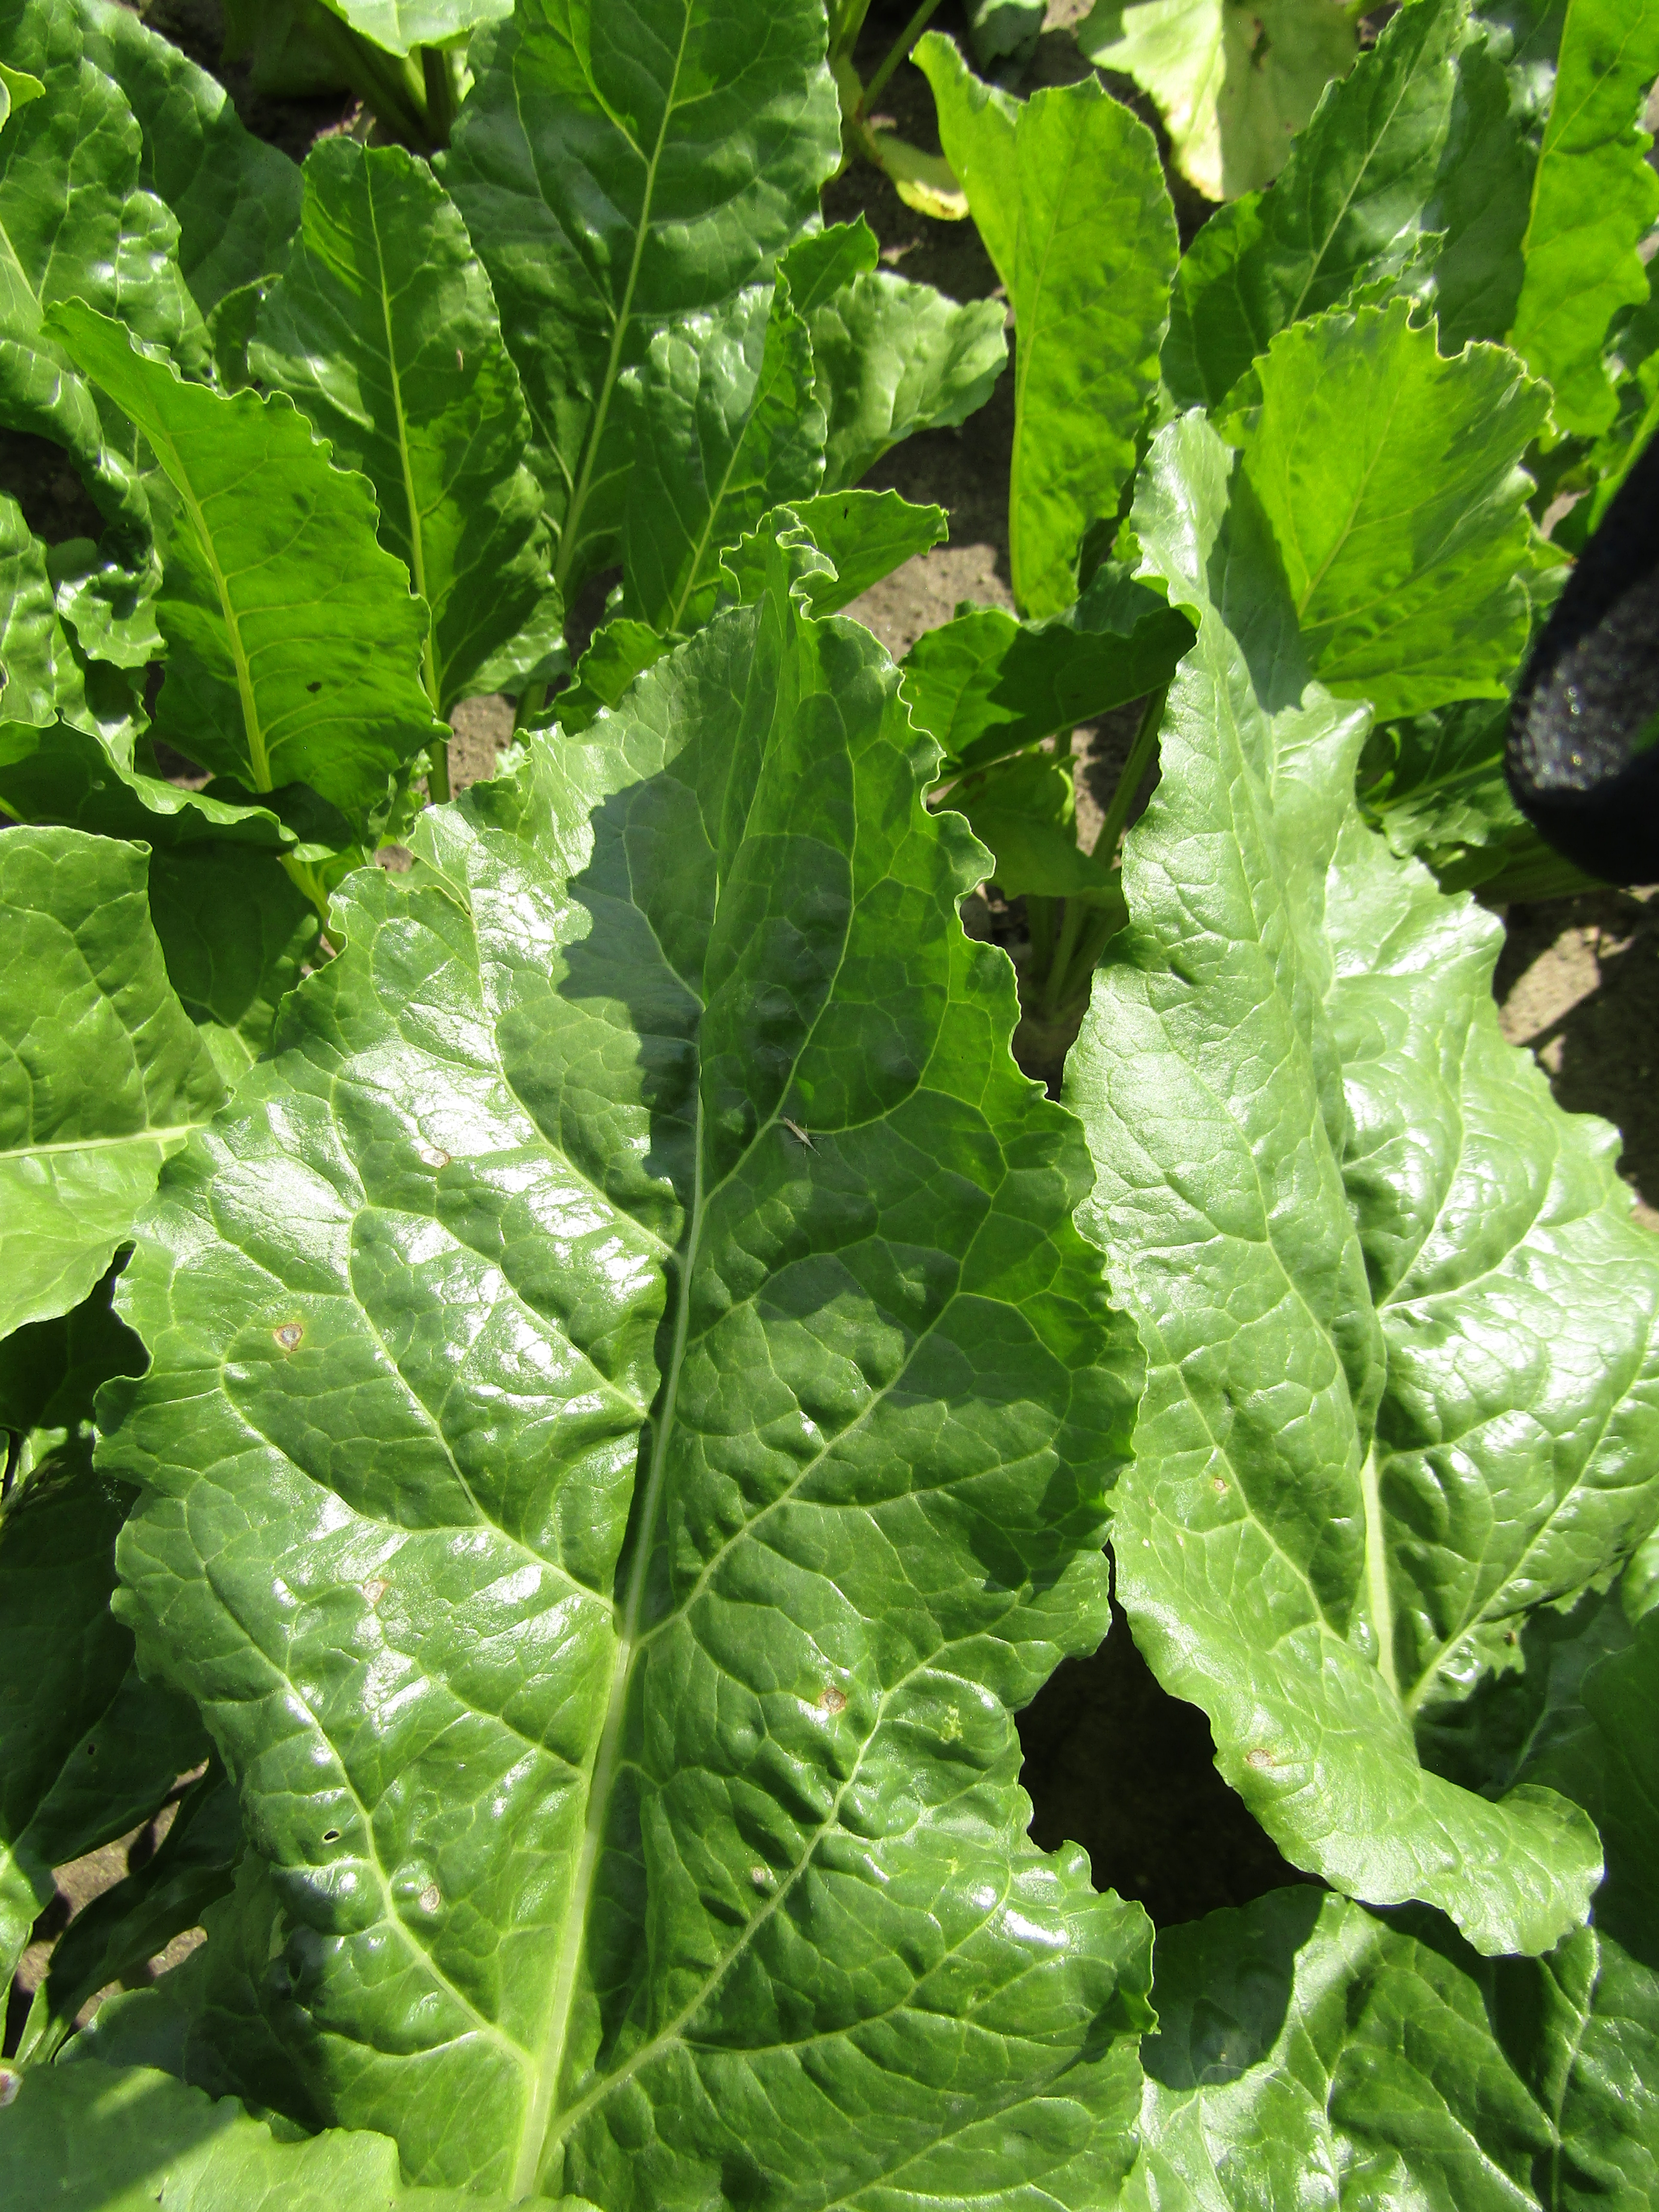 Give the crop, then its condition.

beet, cercospora
